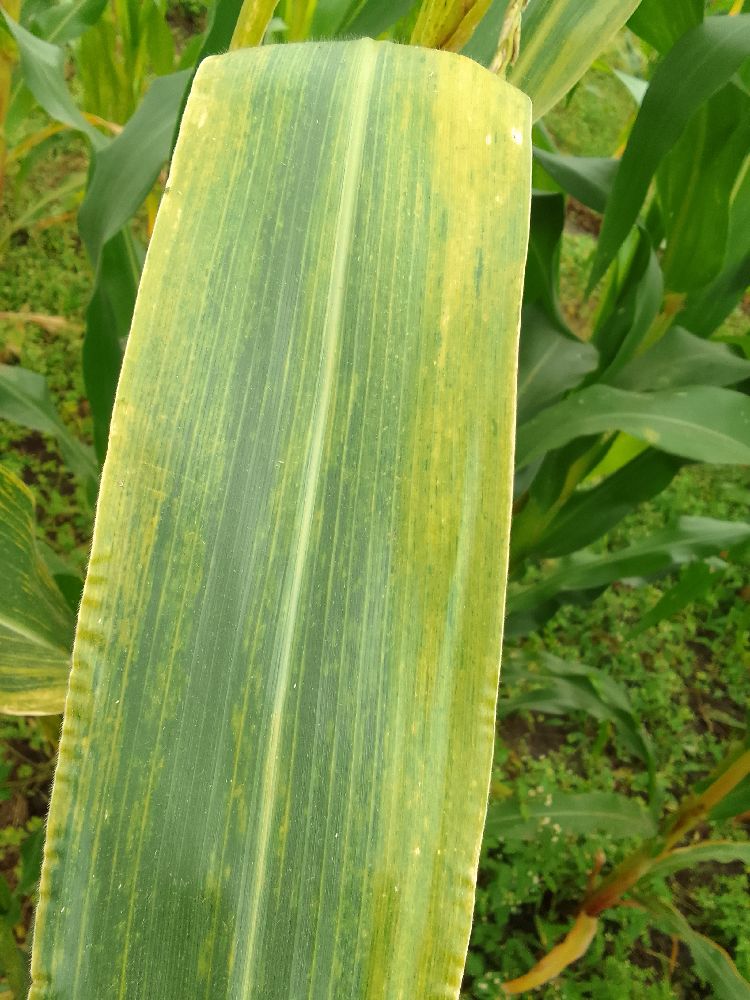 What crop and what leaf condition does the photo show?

maize, maize lethal necrosis
